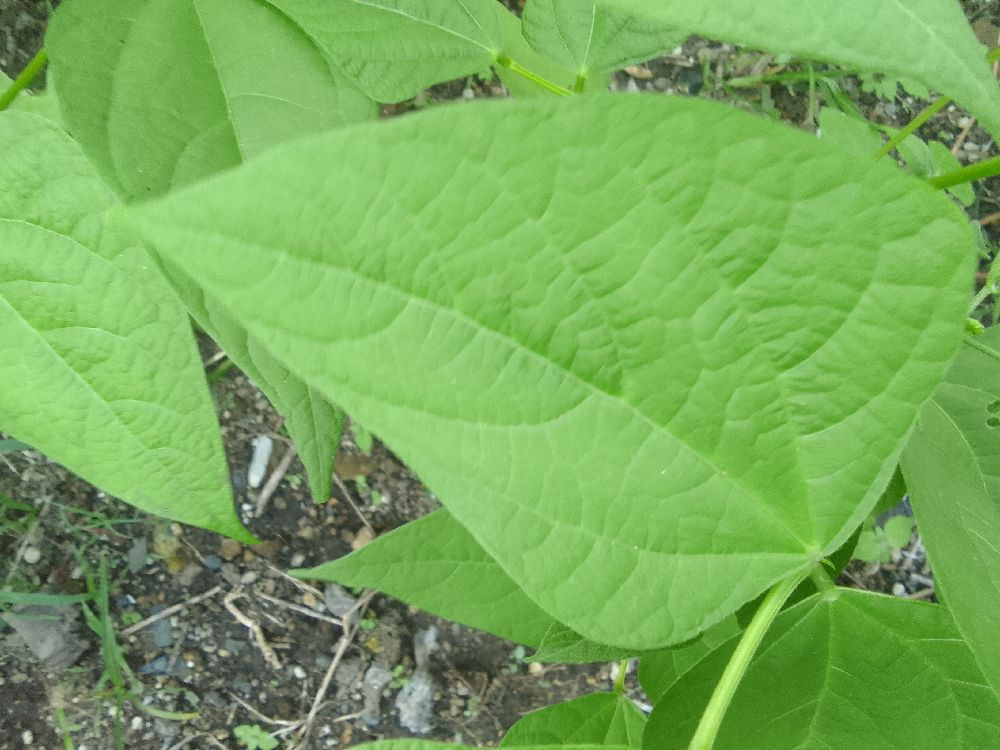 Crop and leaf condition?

common bean, healthy
